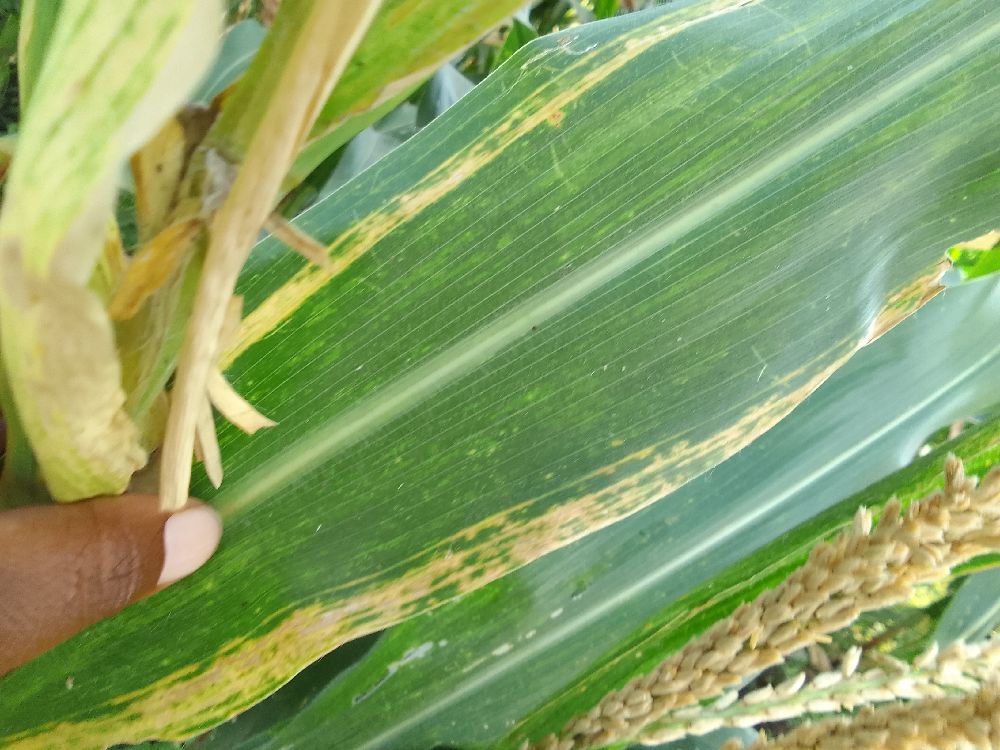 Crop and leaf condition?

maize, maize lethal necrosis
